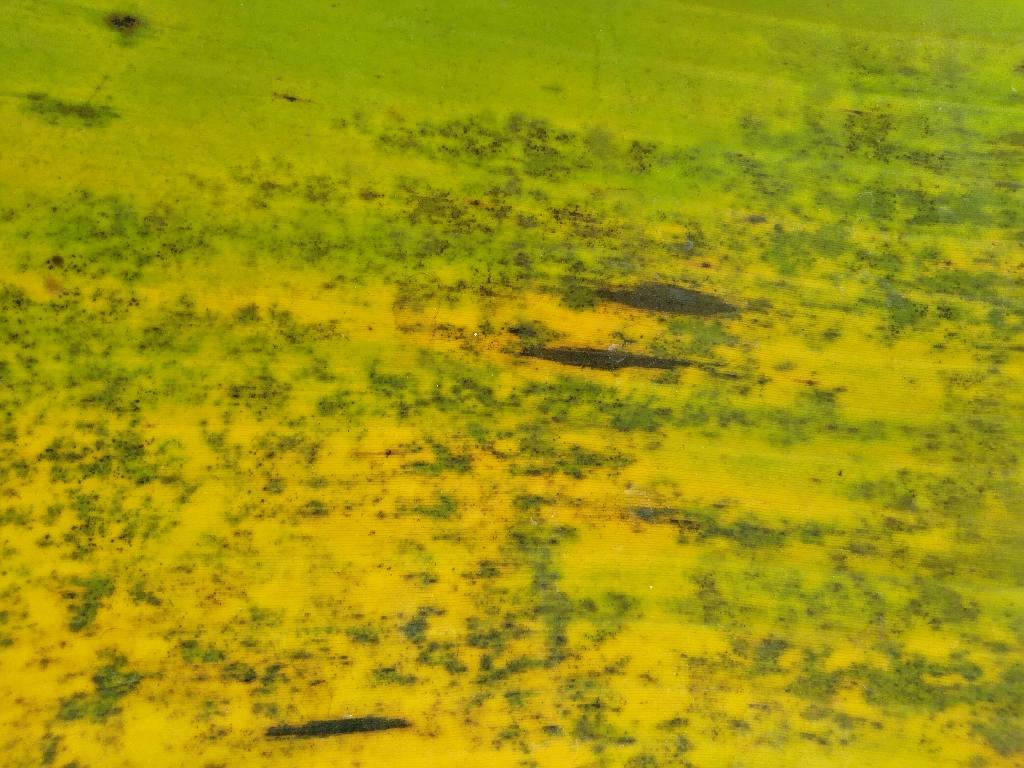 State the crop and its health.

banana, black sigatoka
